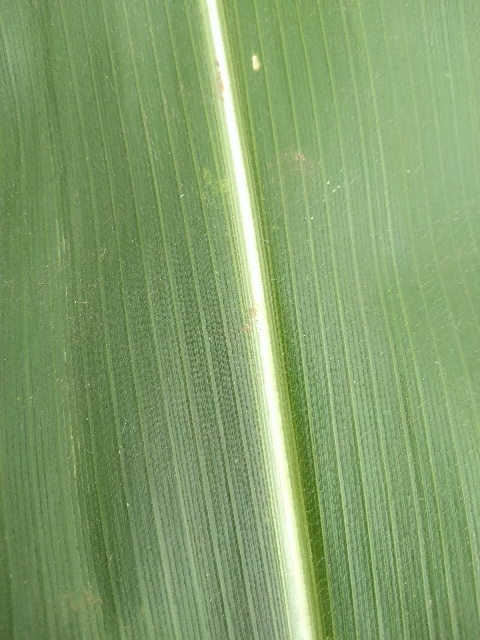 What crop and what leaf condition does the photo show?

maize, healthy
